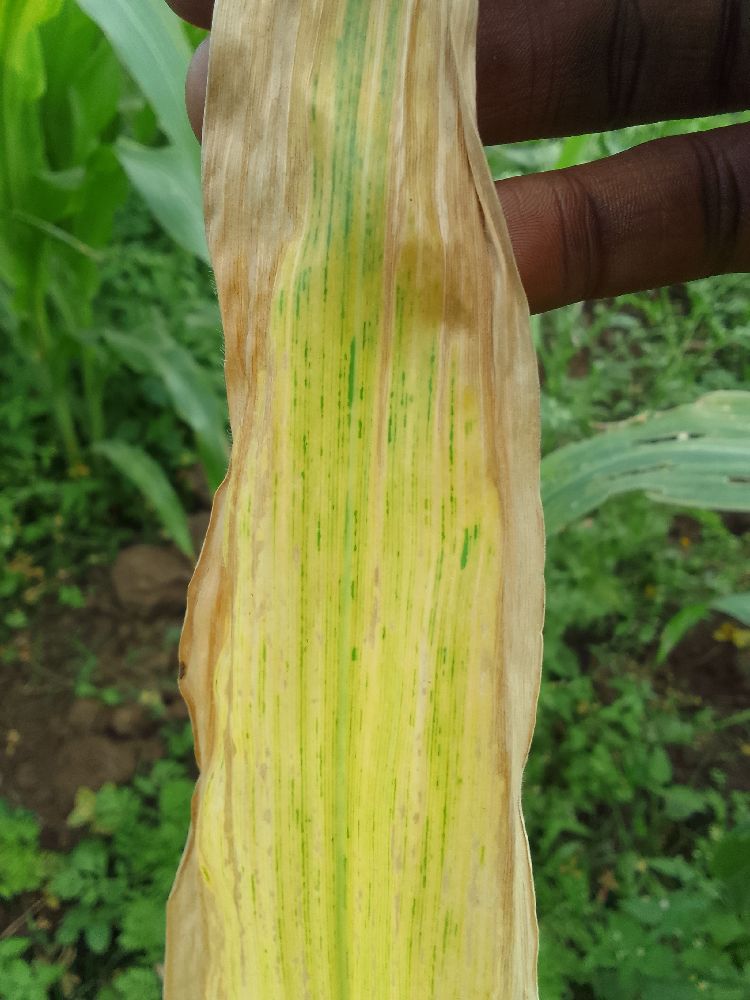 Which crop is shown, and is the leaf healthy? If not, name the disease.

maize, maize lethal necrosis
